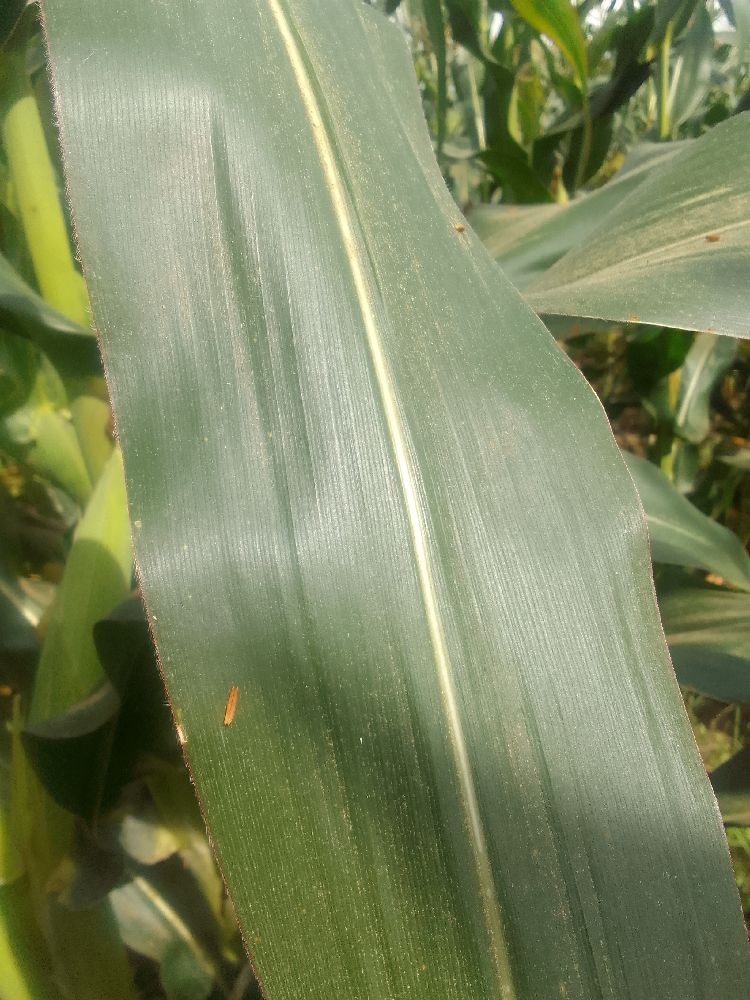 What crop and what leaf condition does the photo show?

maize, healthy
